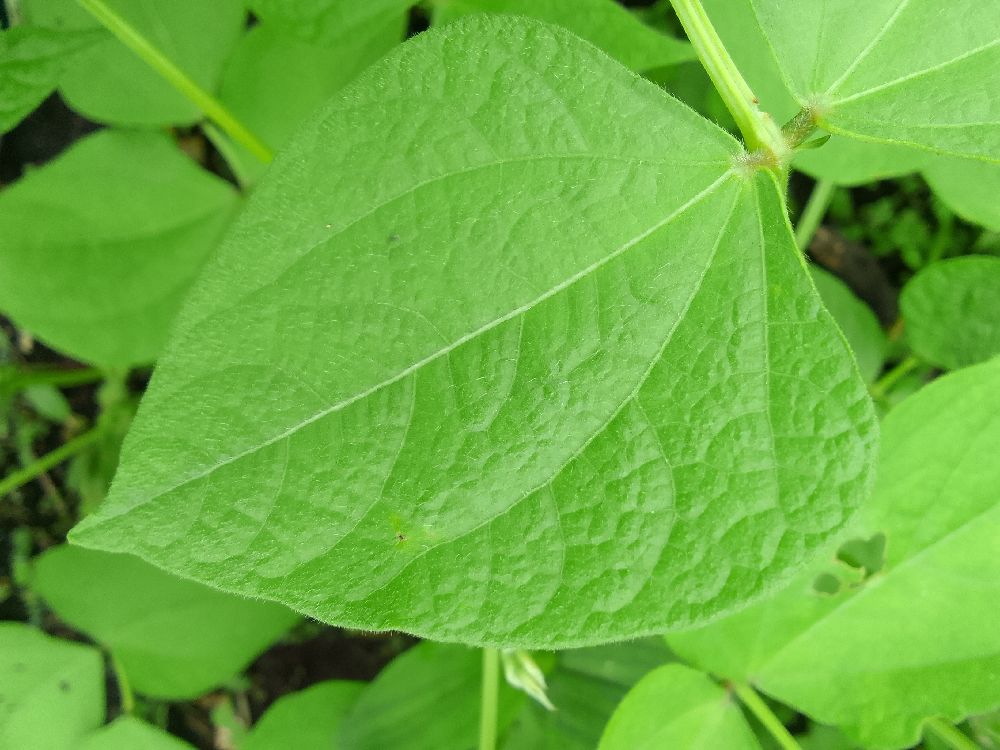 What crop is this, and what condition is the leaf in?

common bean, healthy
